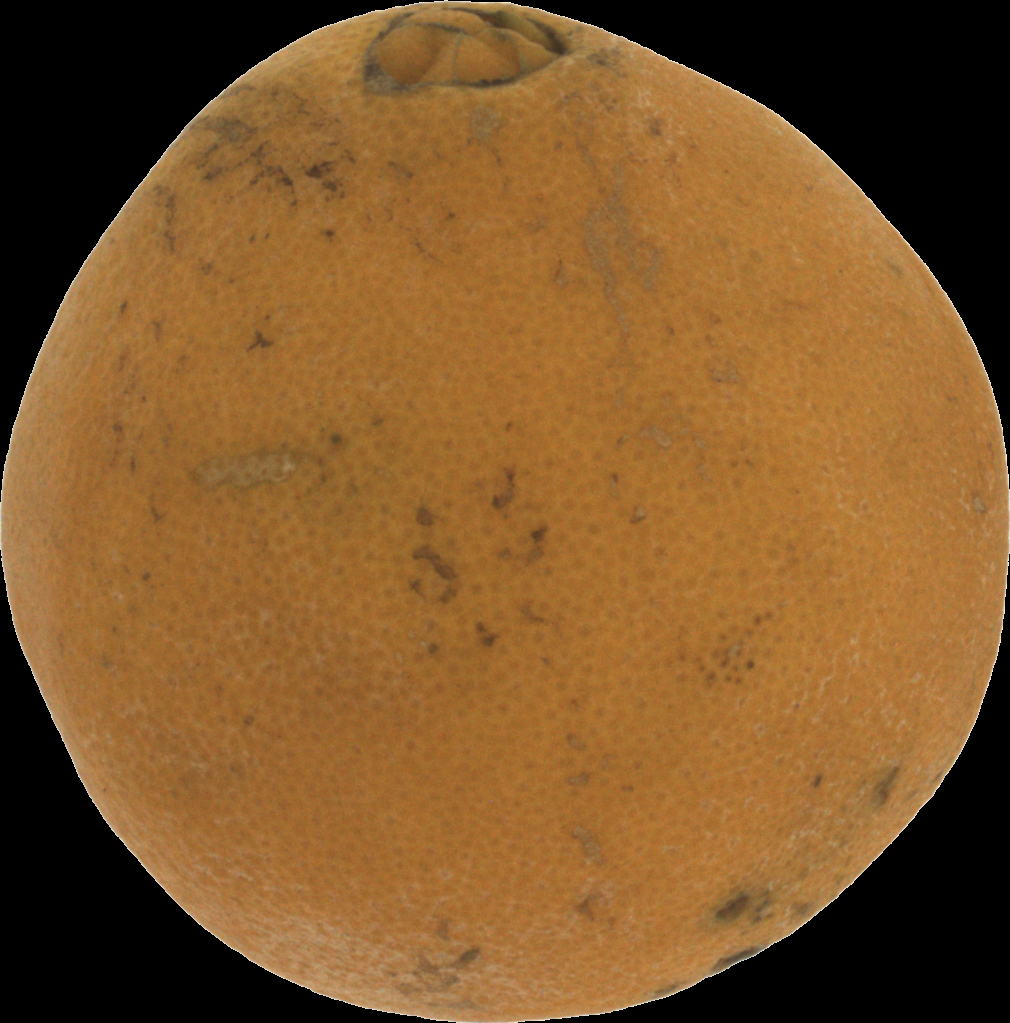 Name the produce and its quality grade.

orange, bad
